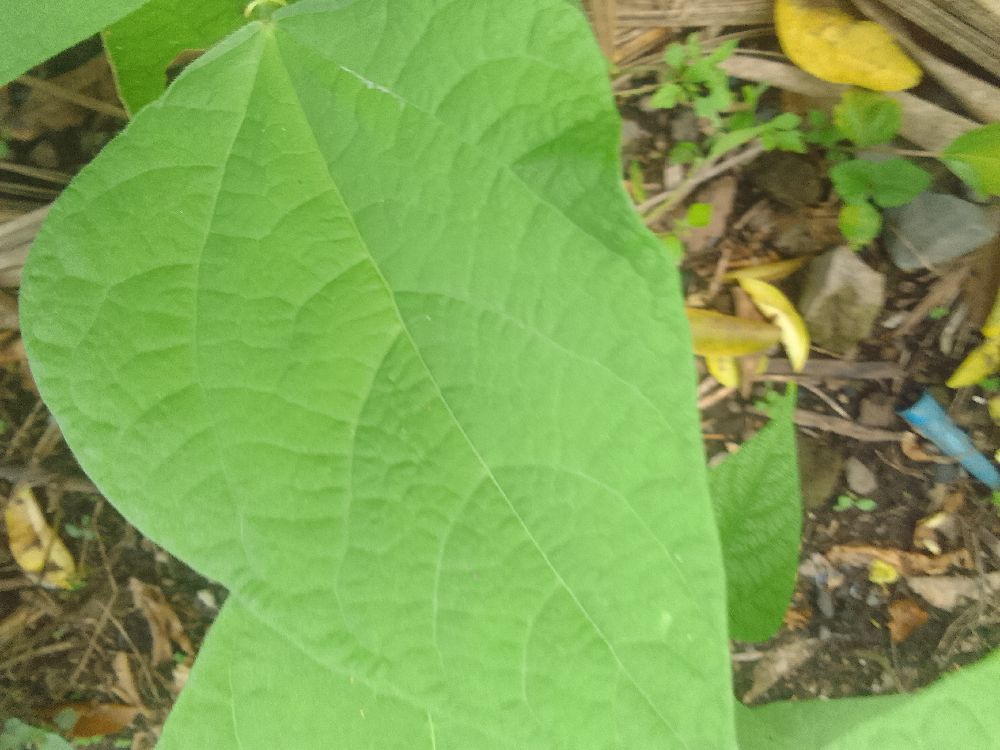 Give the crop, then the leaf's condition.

common bean, healthy
